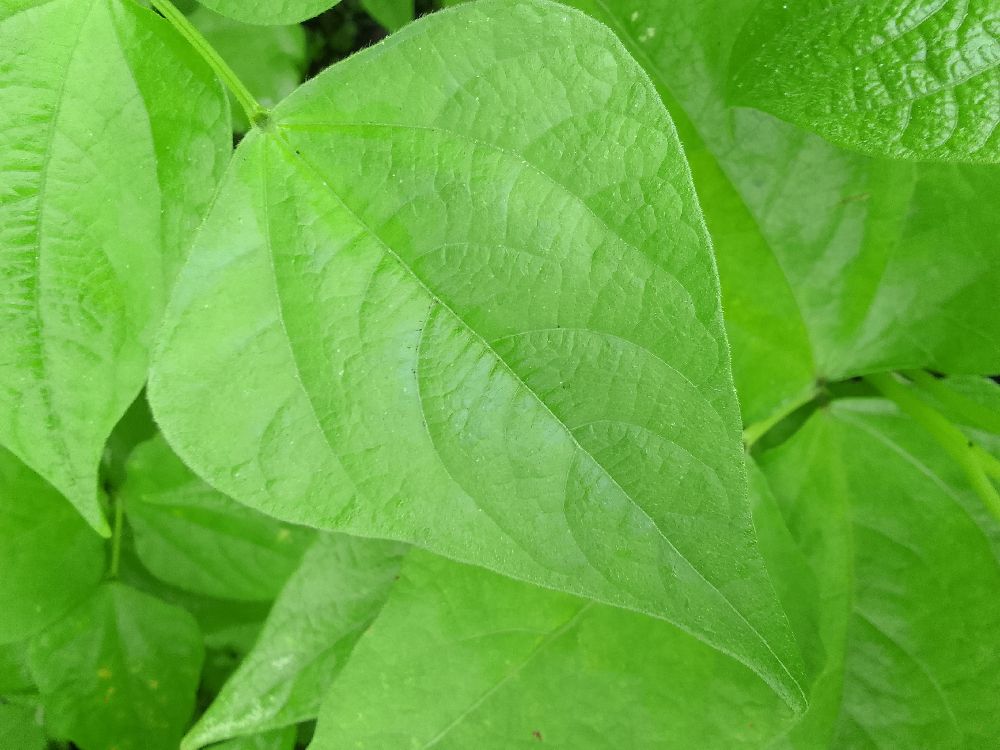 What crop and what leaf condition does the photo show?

common bean, healthy
